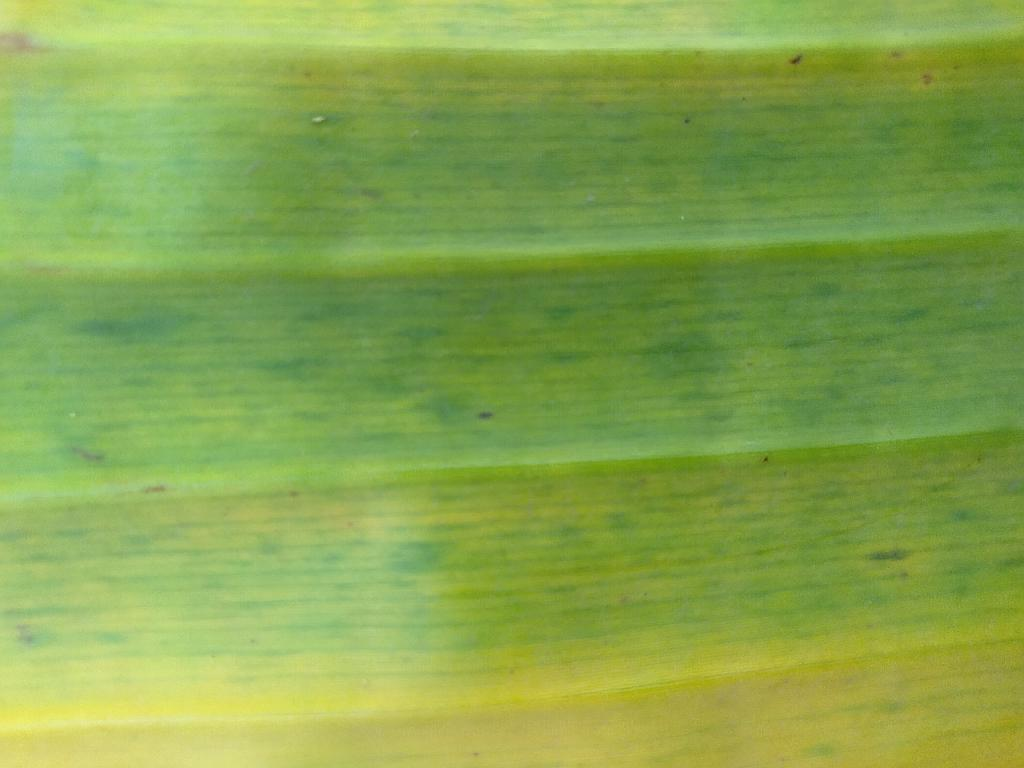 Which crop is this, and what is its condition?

banana, fusarium wilt race 1
